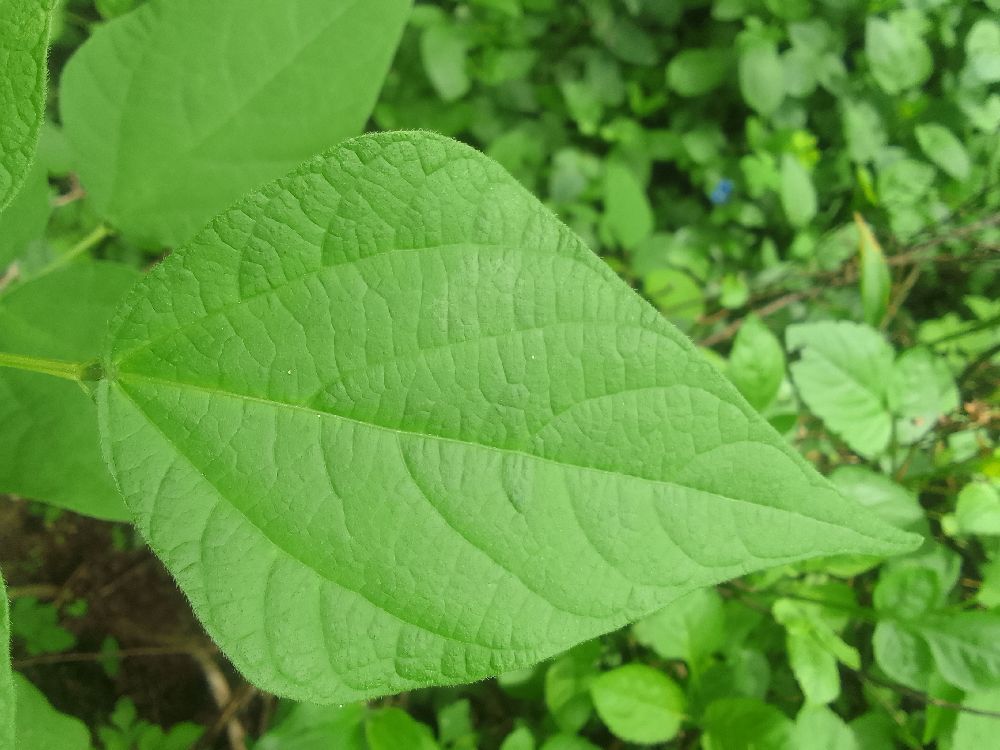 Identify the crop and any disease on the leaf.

common bean, healthy
